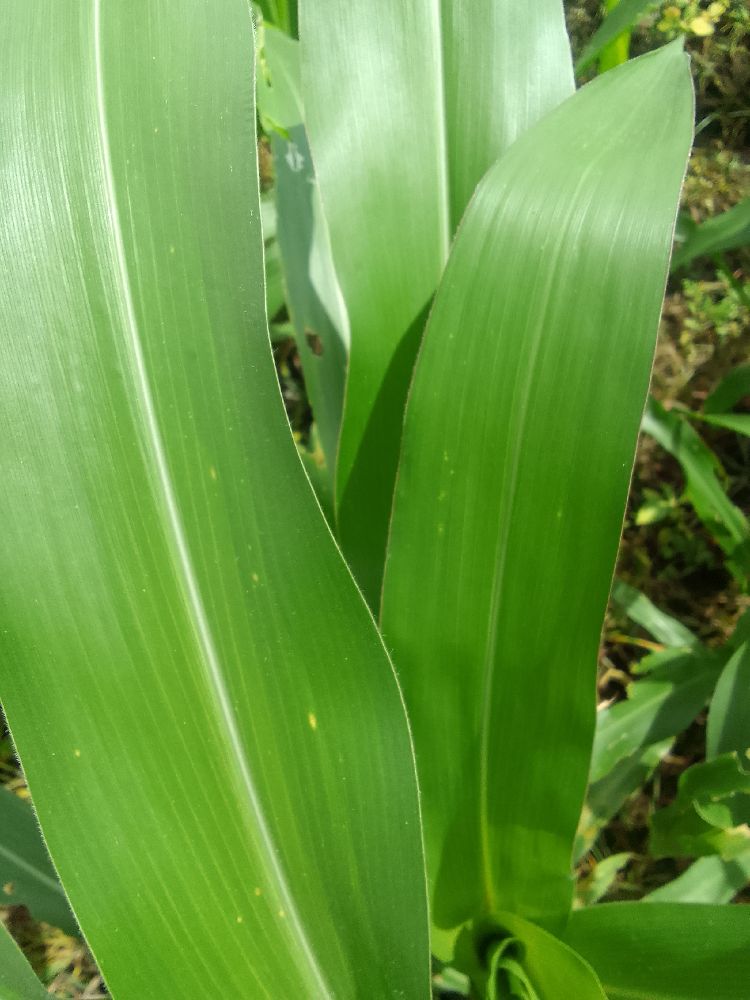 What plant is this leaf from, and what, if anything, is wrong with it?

maize, healthy
